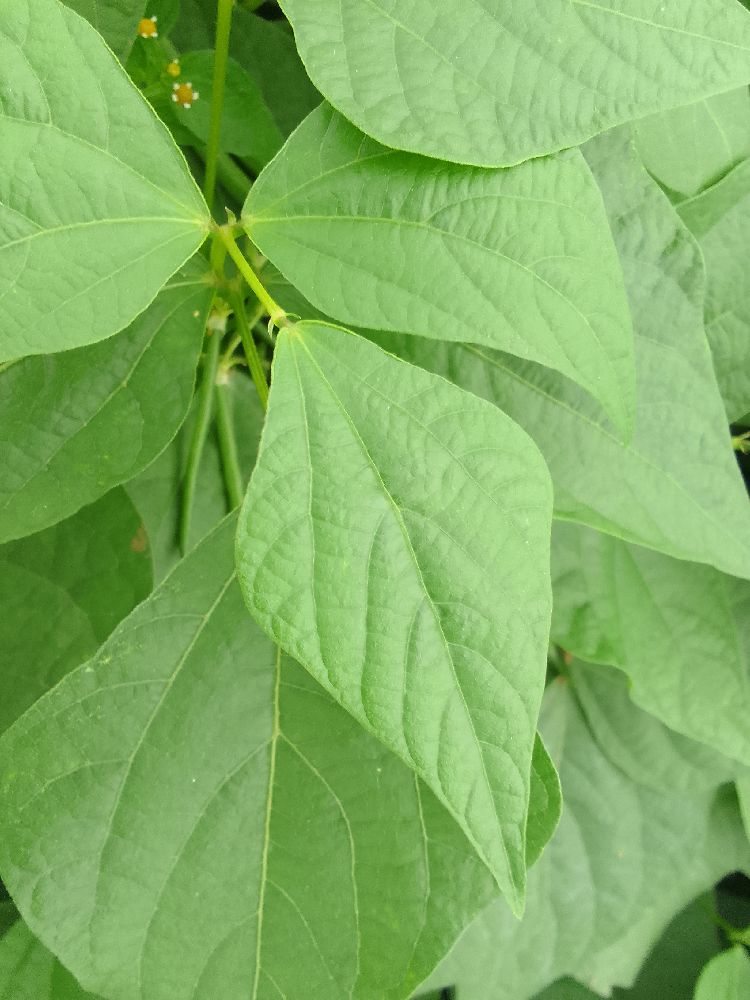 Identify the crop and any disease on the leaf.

common bean, healthy
